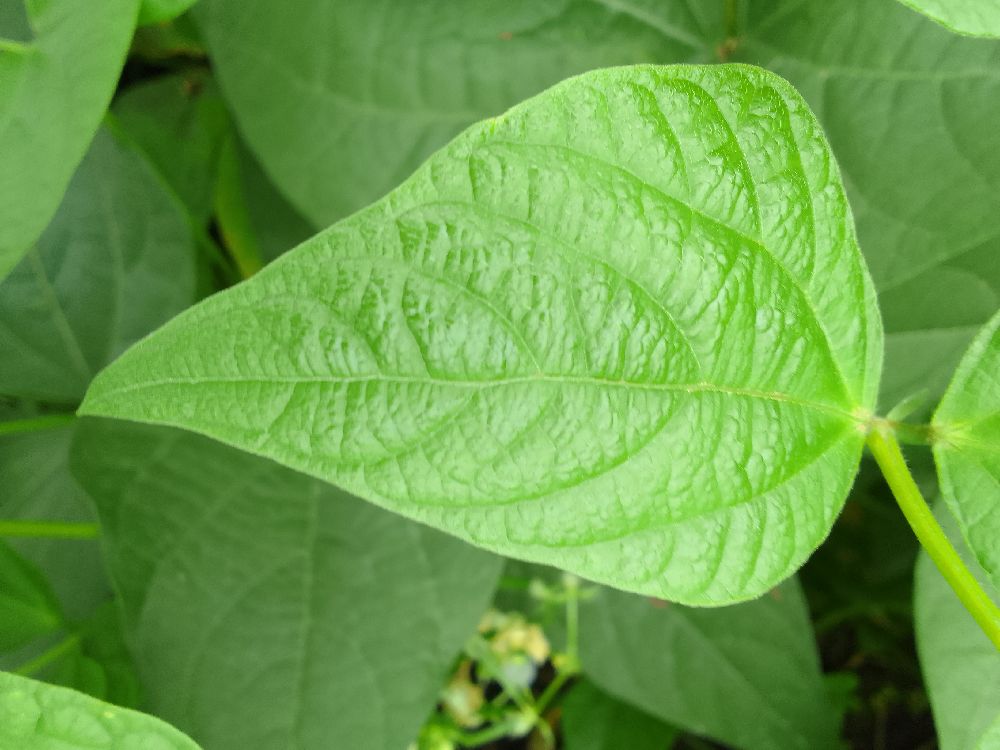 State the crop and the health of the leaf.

common bean, healthy
